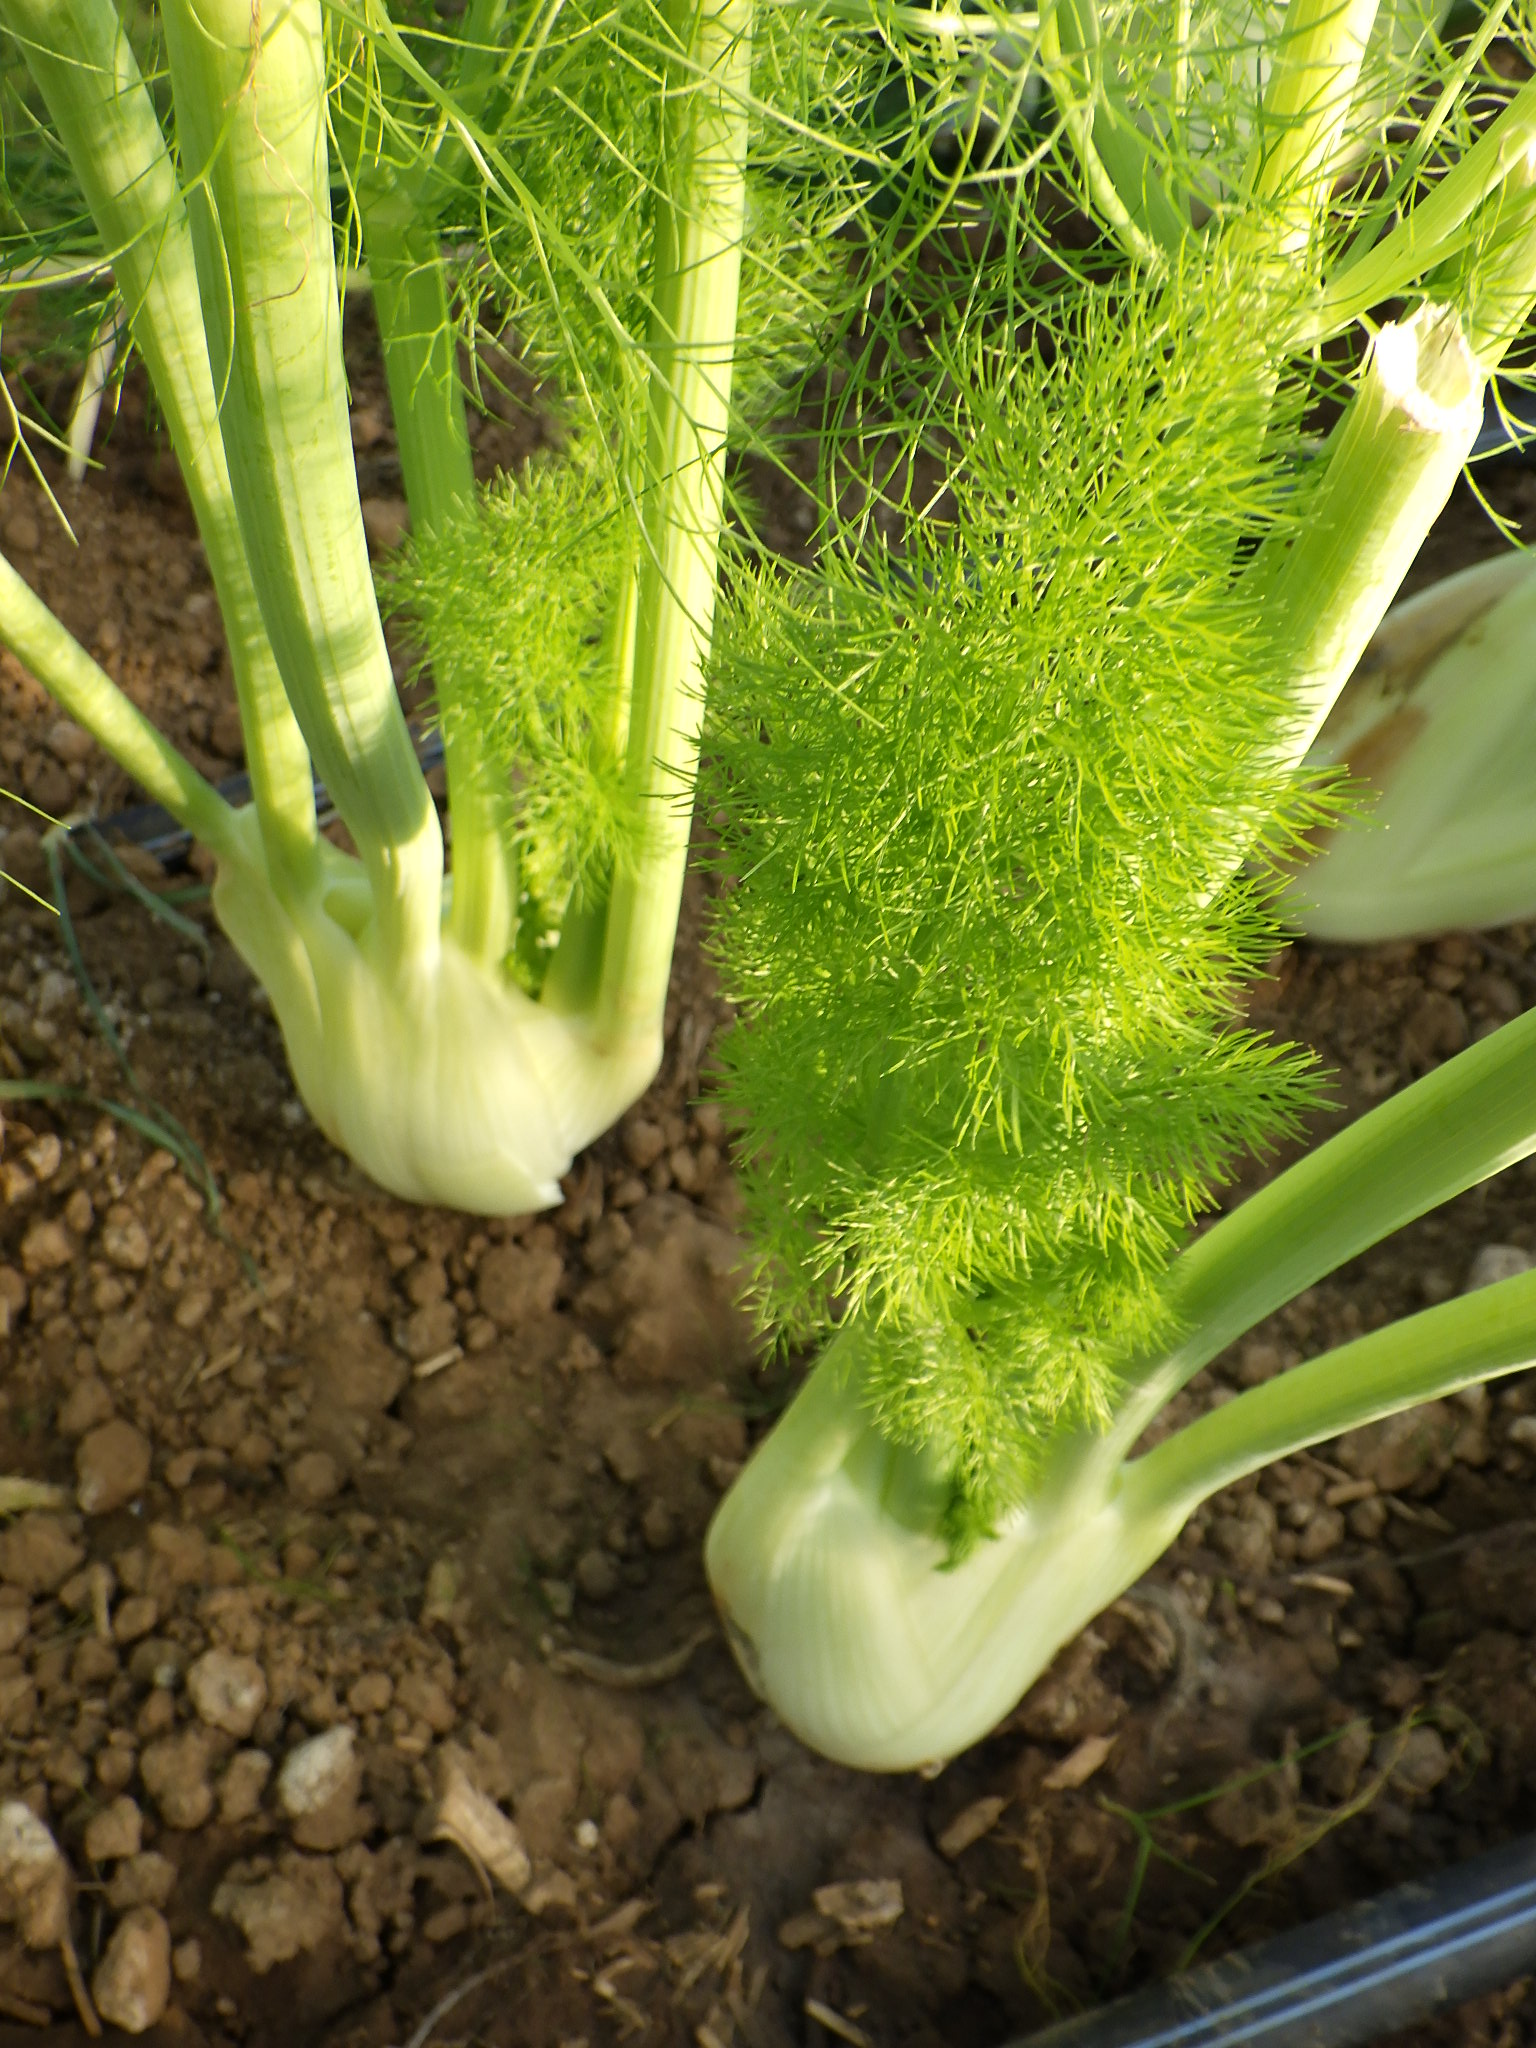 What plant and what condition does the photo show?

fennel, healthy
